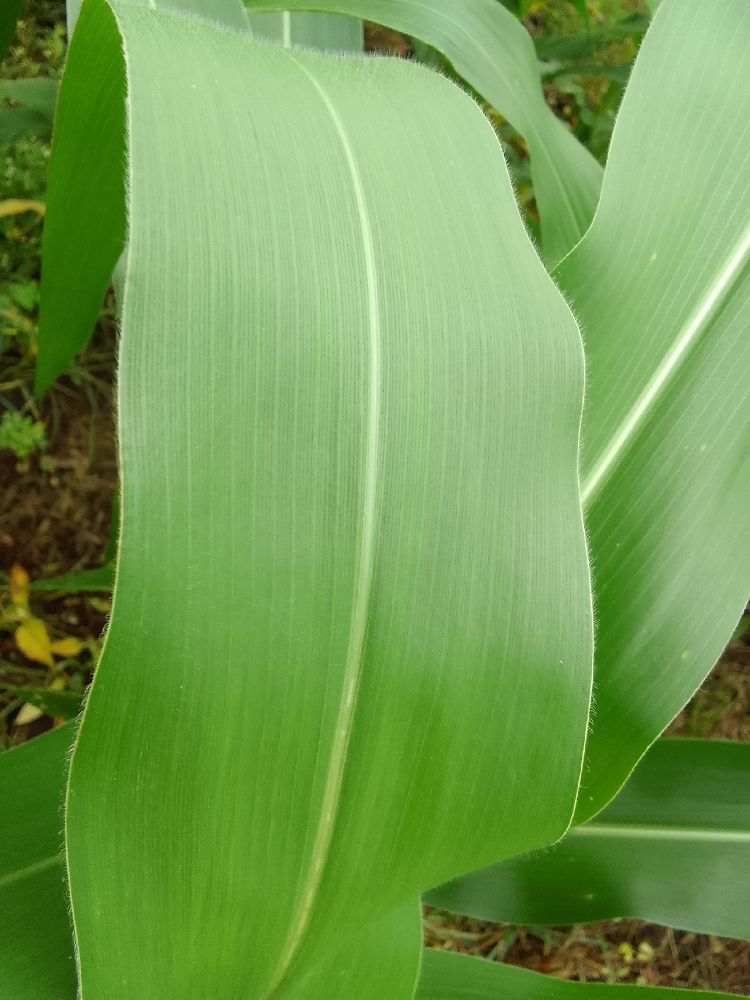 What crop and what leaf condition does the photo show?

maize, healthy
